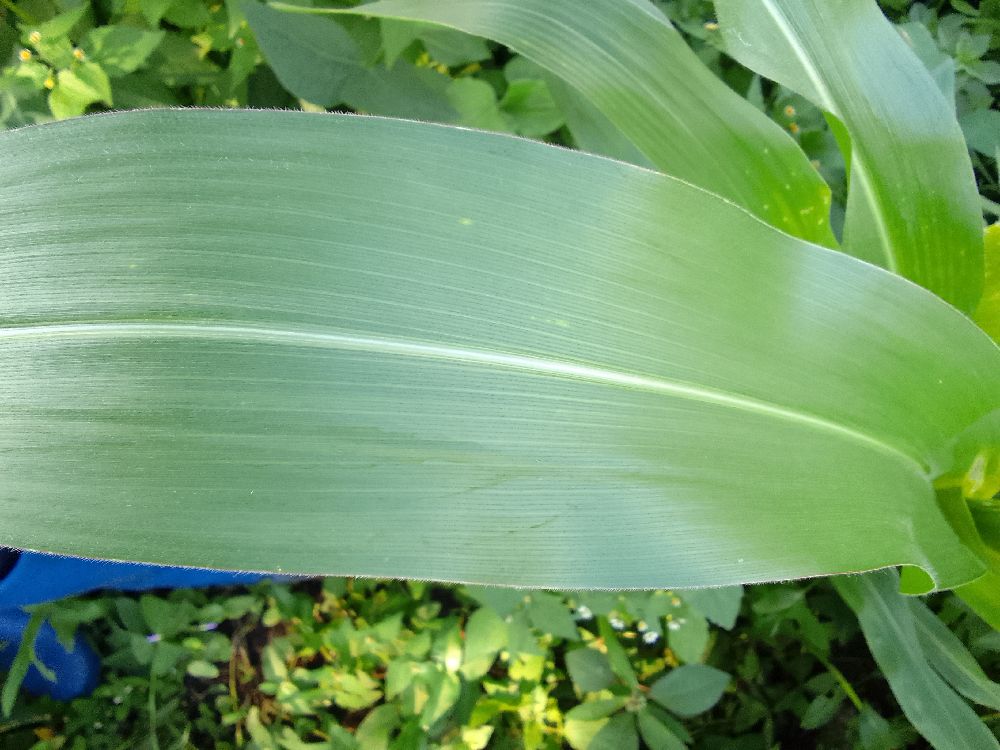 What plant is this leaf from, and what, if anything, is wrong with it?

maize, healthy
